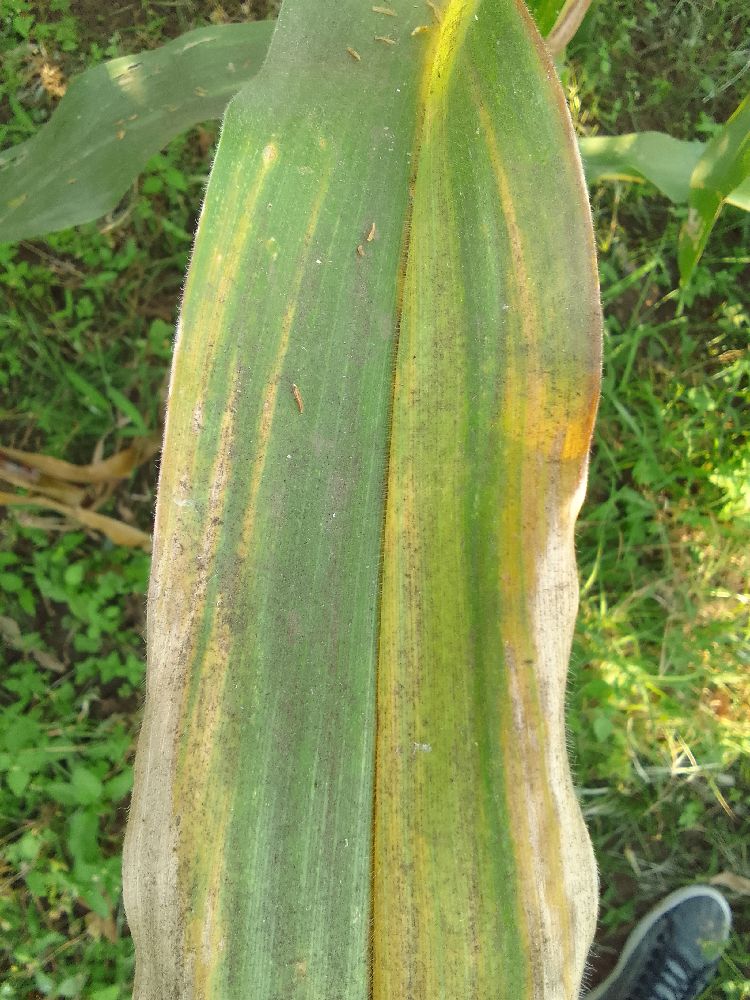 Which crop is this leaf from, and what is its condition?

maize, maize lethal necrosis
